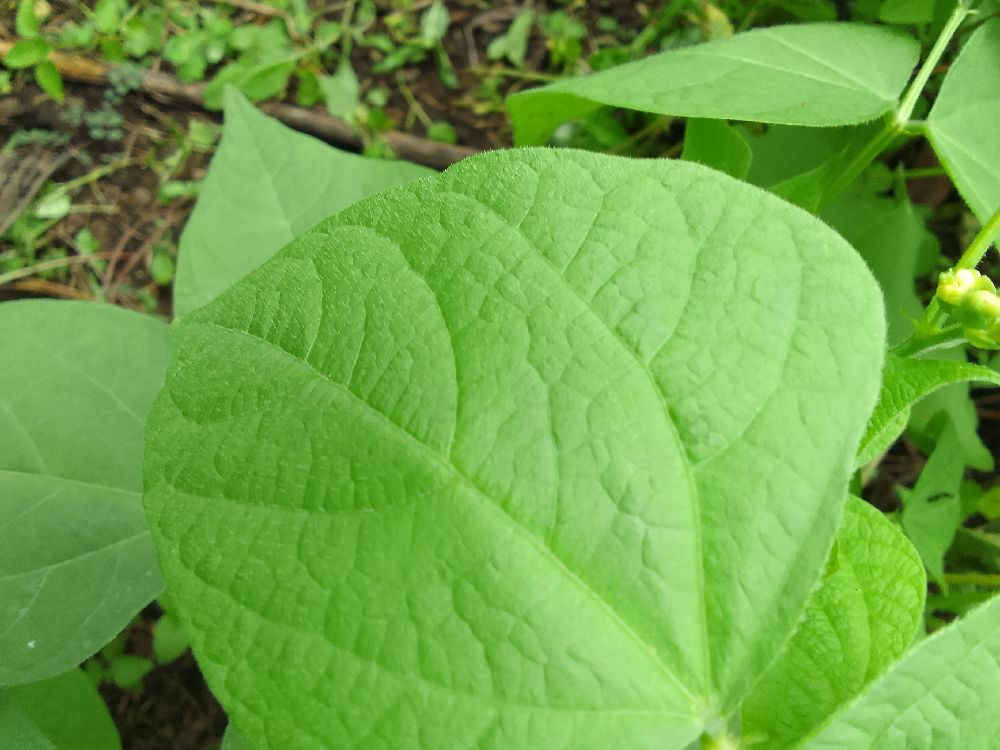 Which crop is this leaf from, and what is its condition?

common bean, healthy
